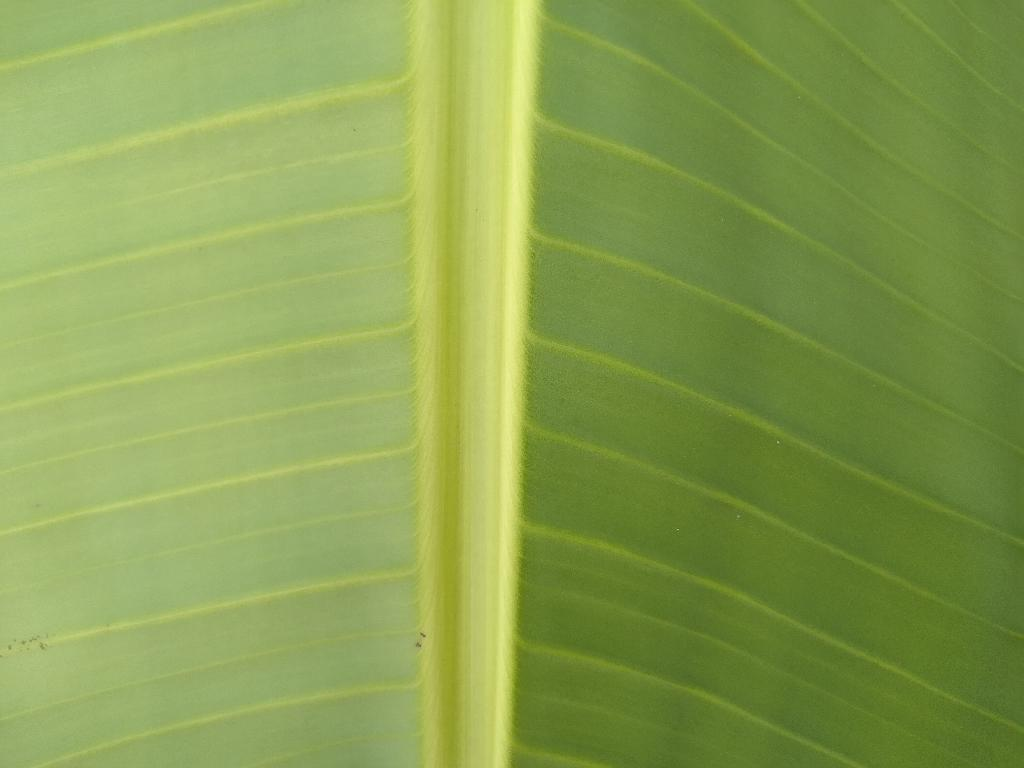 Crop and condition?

banana, healthy
